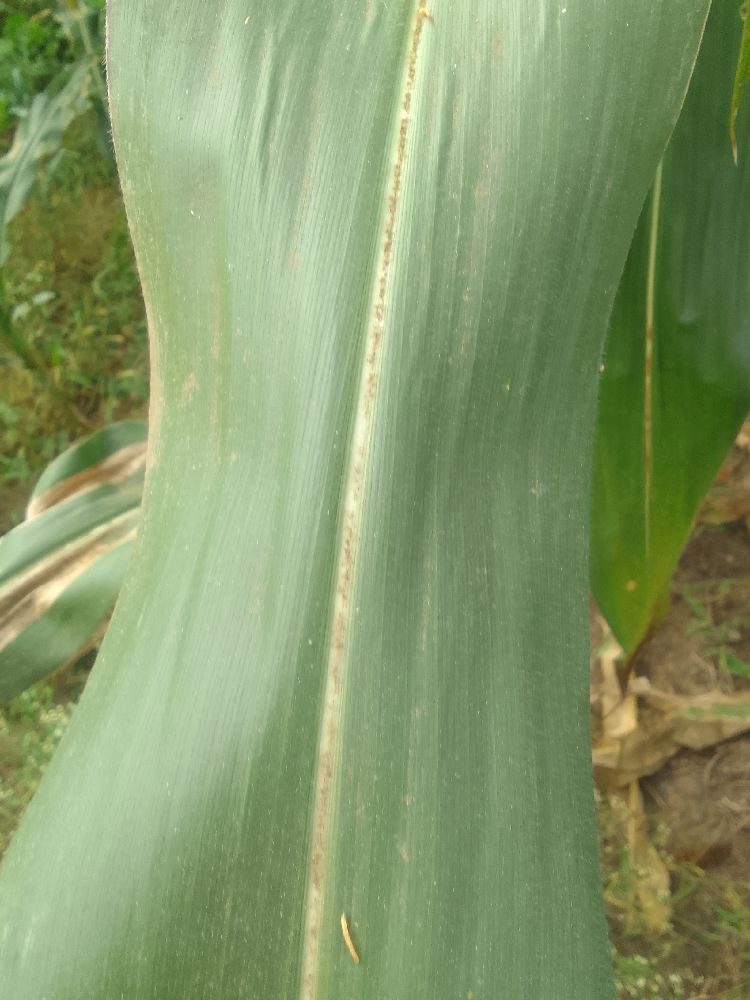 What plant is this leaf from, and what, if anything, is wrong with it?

maize, healthy
